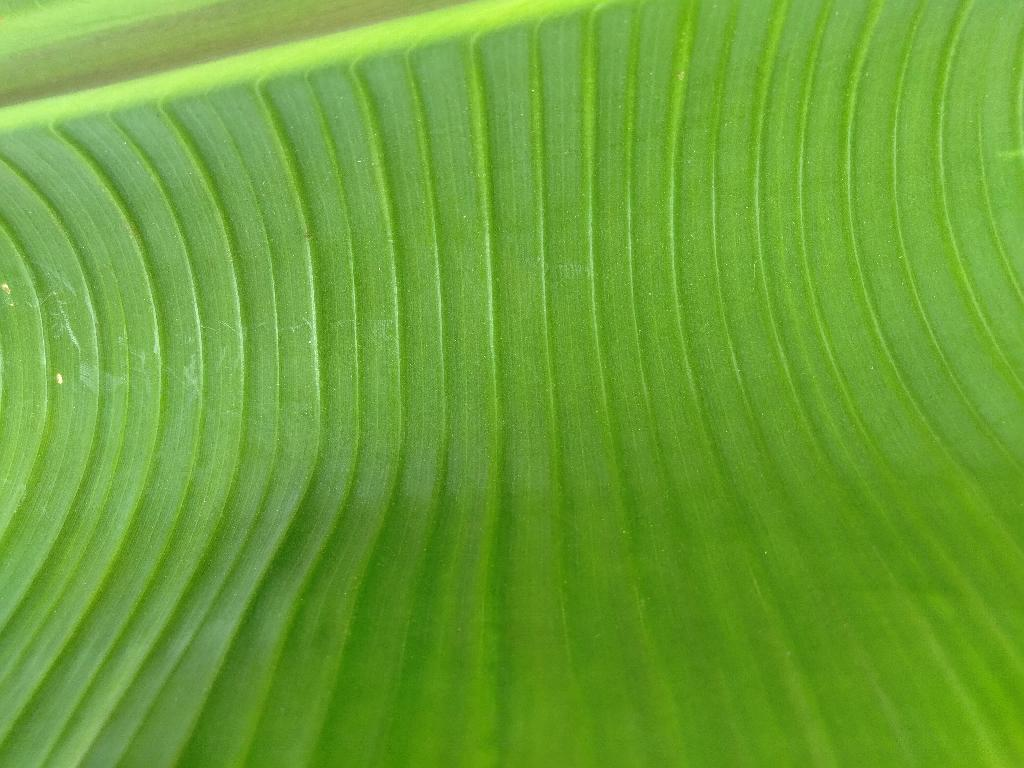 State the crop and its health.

banana, healthy
